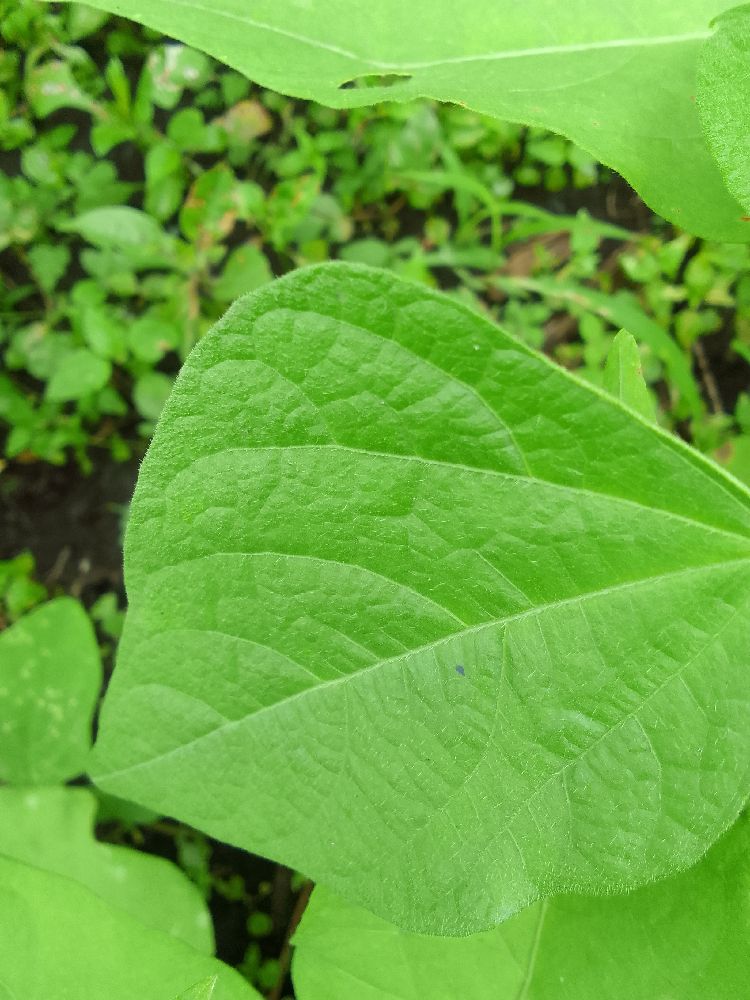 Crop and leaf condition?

common bean, healthy
